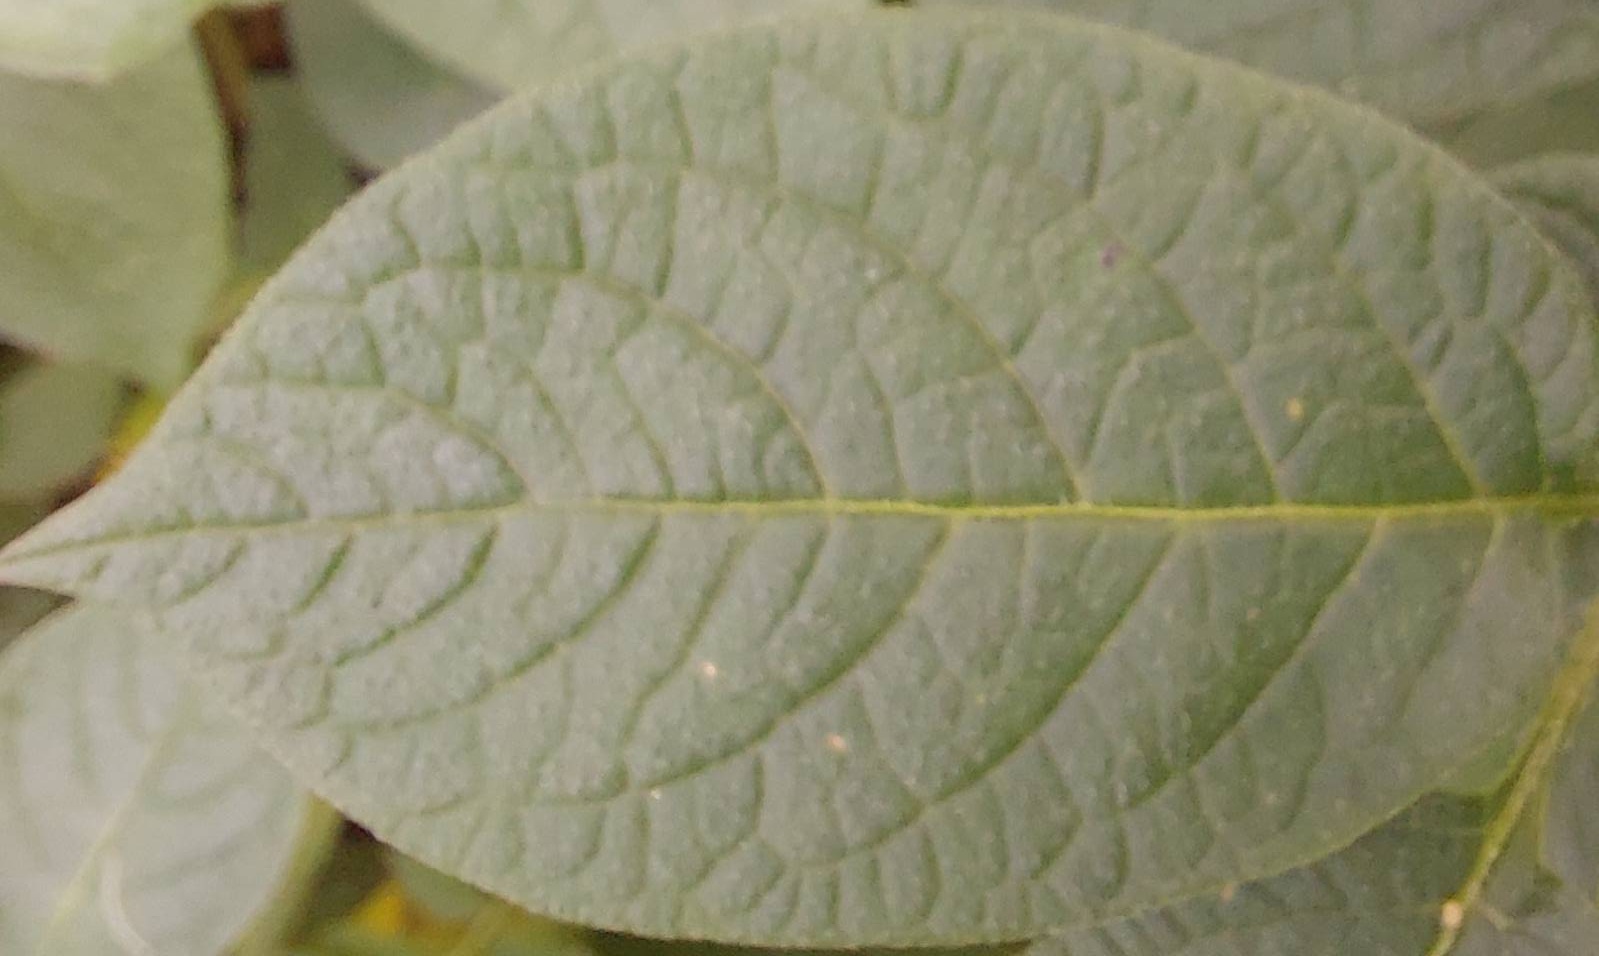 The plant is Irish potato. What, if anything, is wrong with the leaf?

healthy
